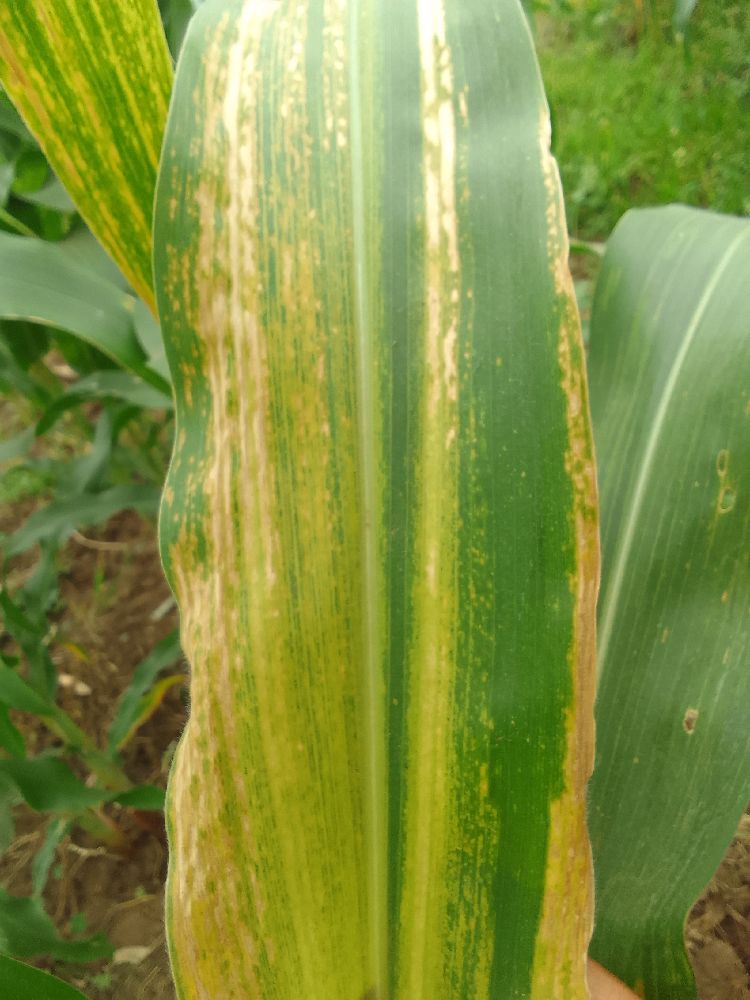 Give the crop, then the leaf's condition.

maize, maize lethal necrosis
